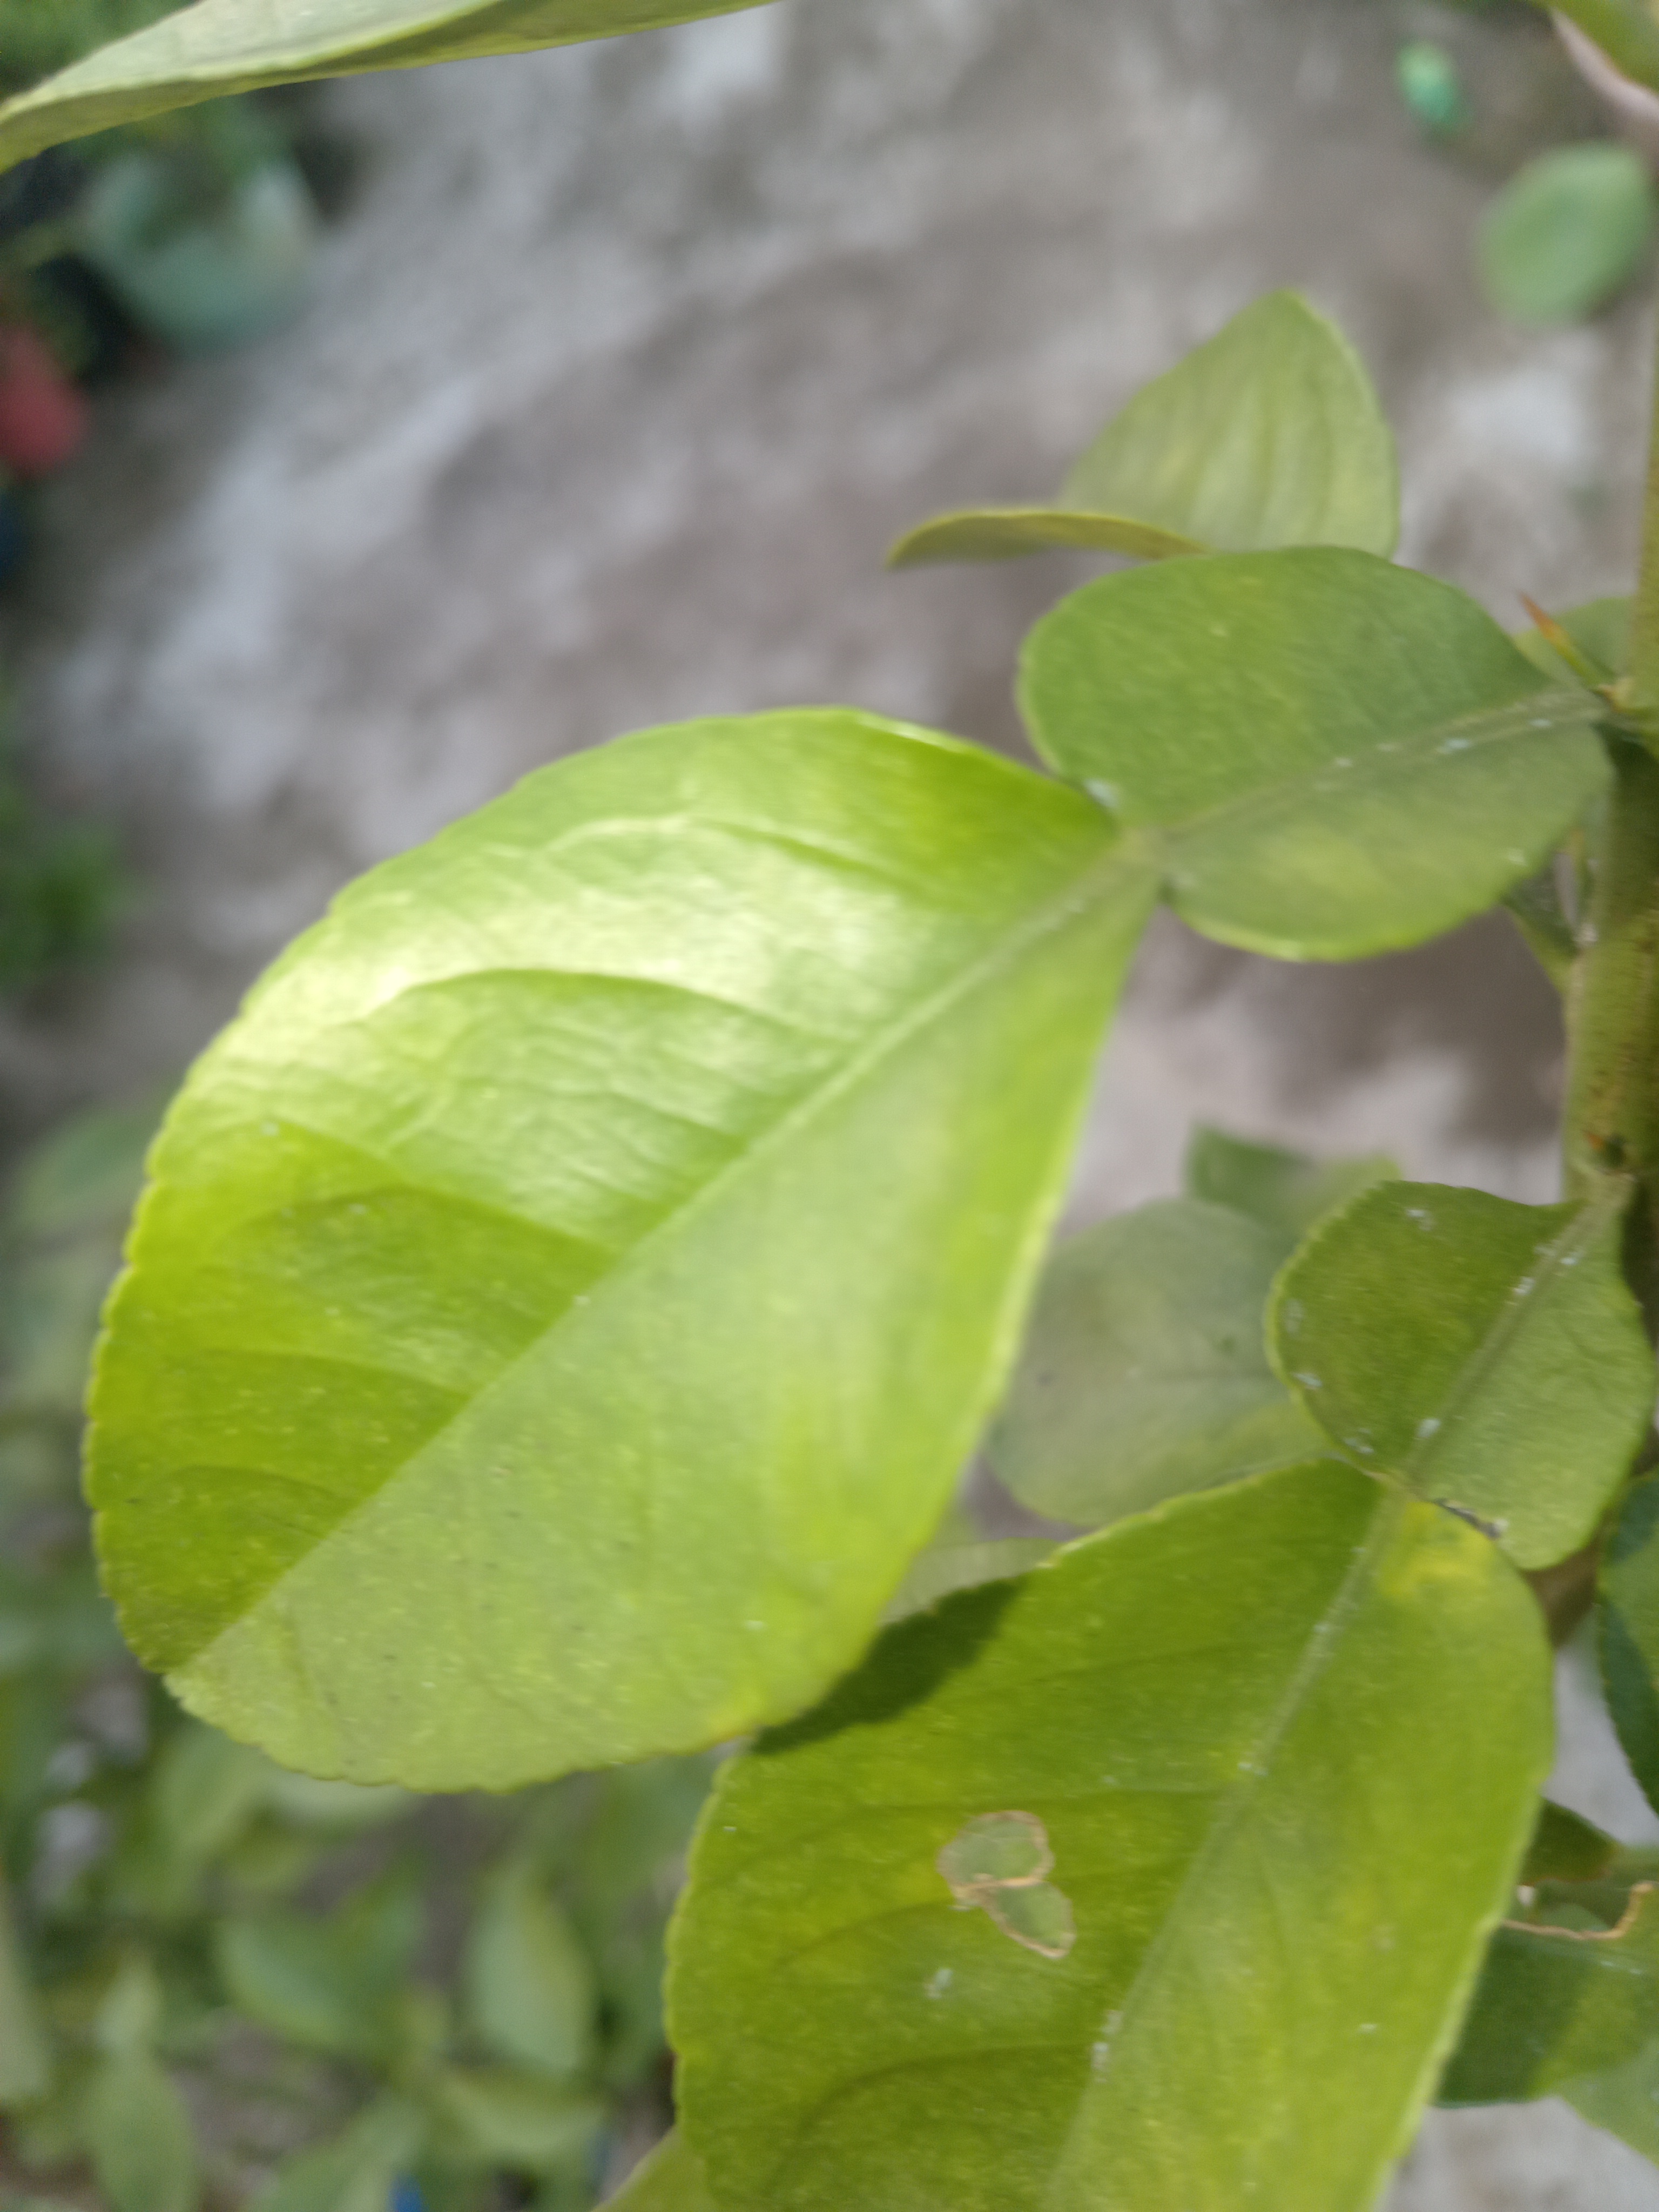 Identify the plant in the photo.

lemon
